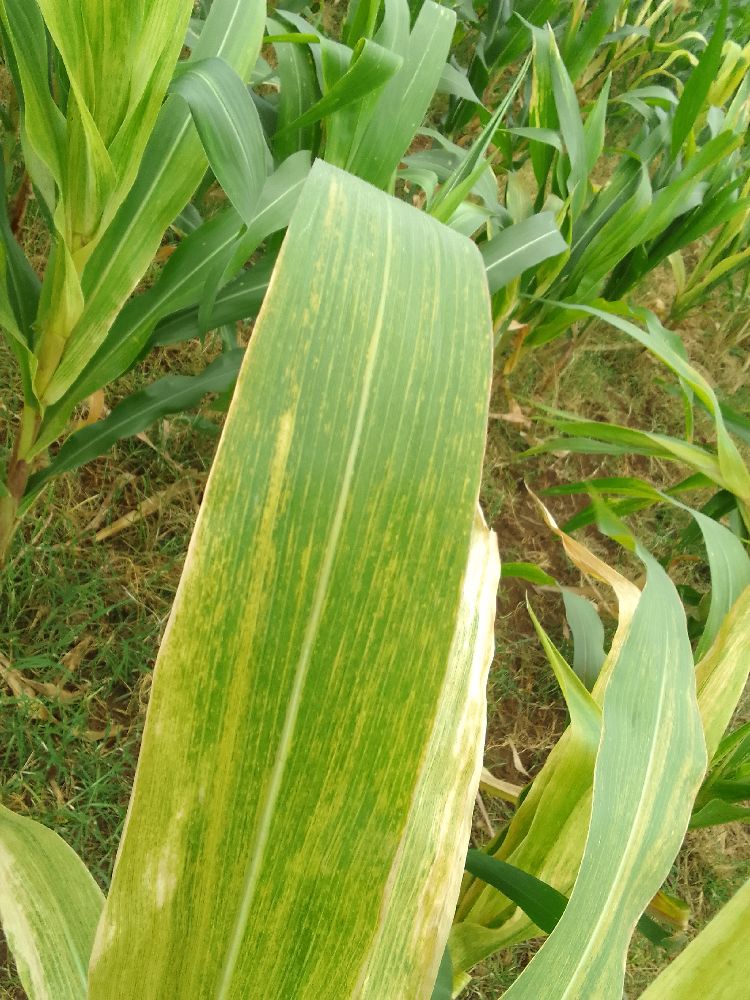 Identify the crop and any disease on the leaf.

maize, maize lethal necrosis
